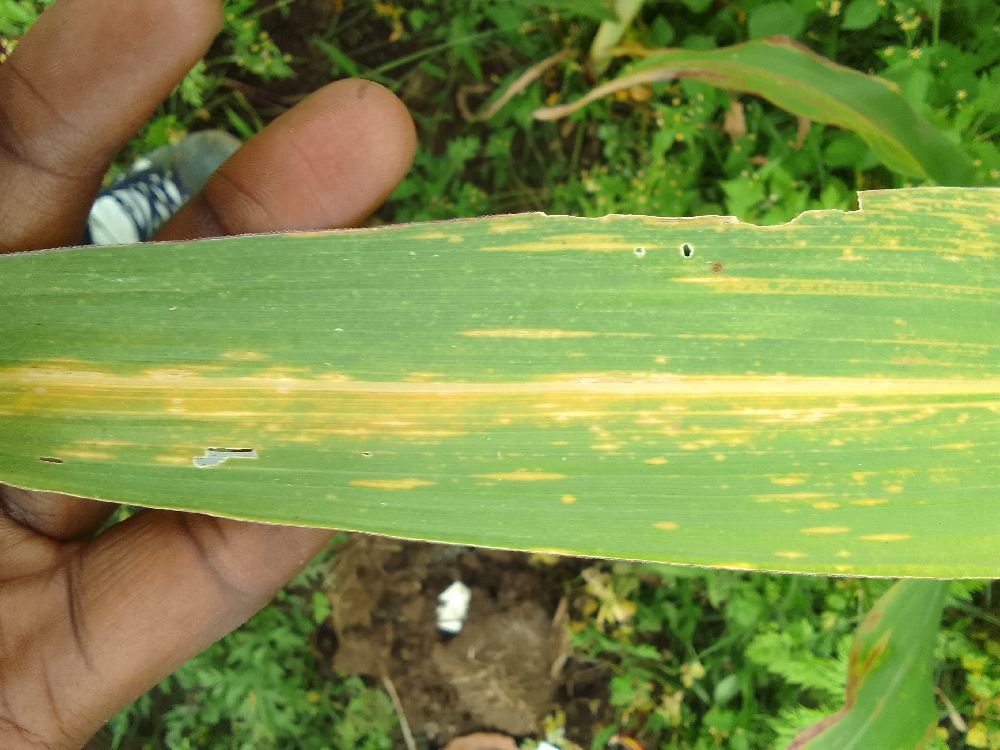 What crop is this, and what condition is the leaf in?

maize, maize lethal necrosis
